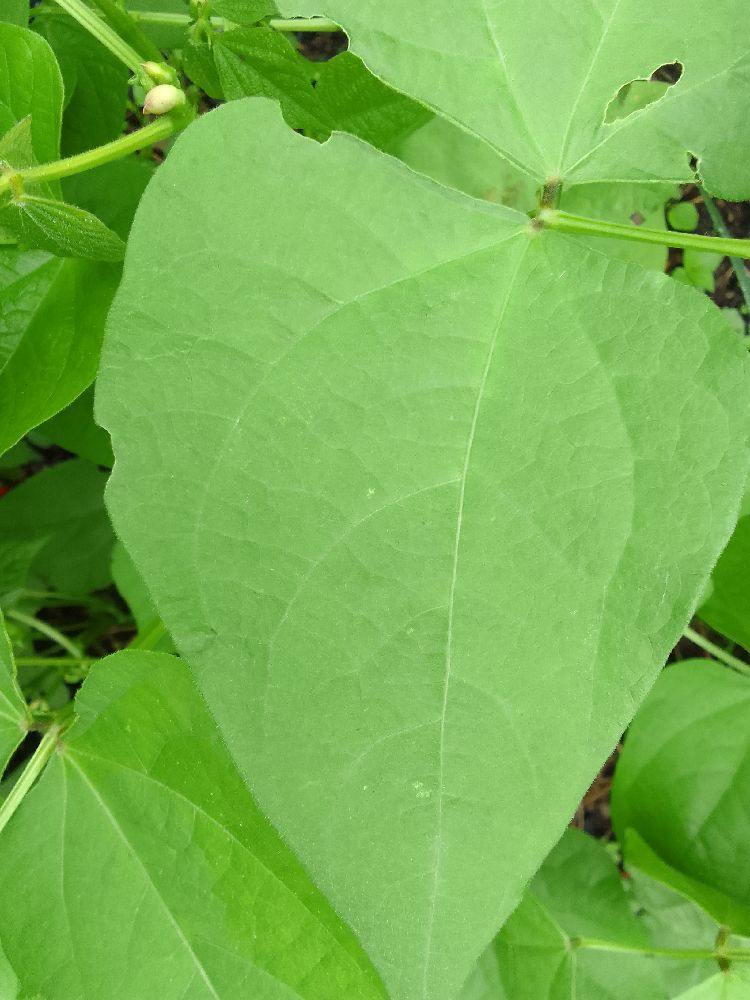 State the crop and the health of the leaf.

common bean, healthy
